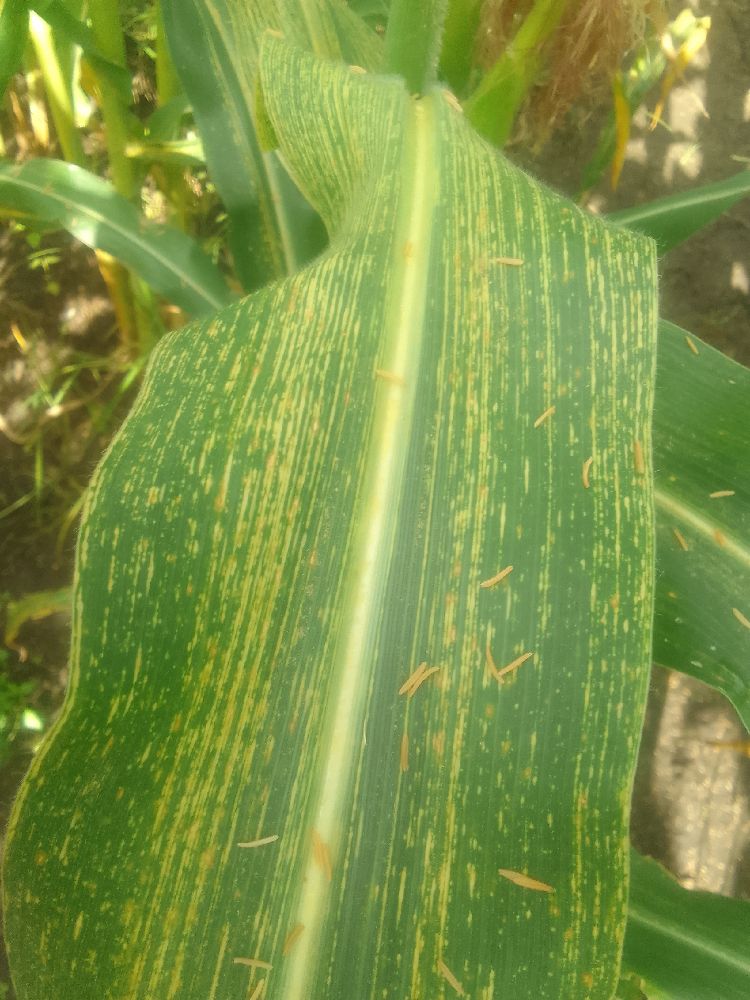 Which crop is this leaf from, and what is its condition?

maize, maize streak virus
